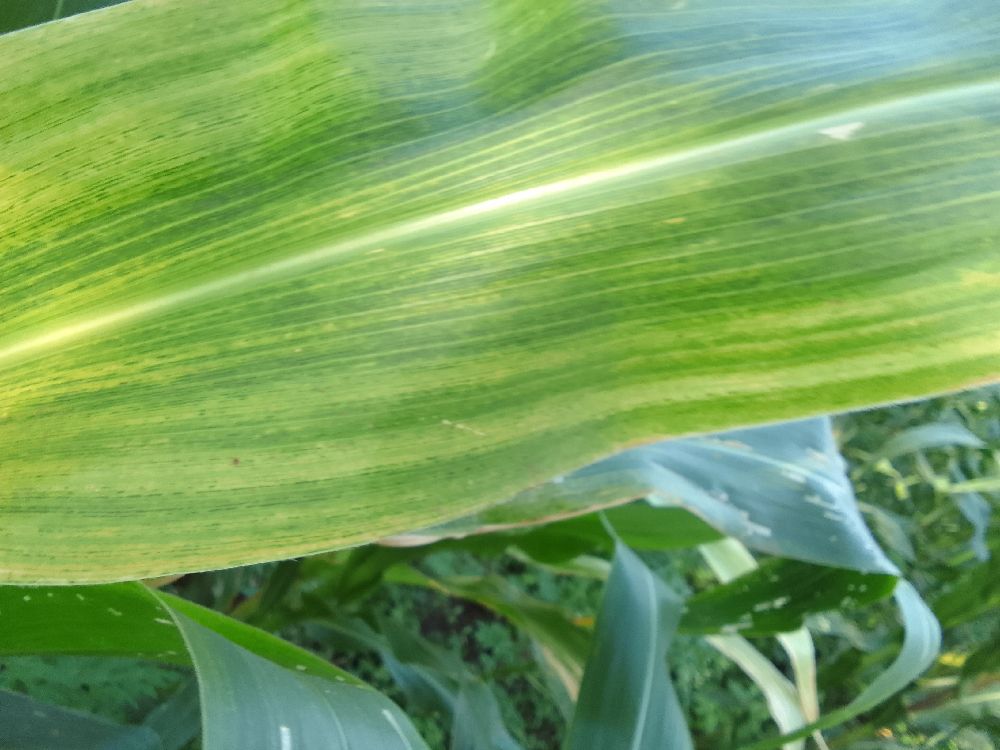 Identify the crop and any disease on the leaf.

maize, maize lethal necrosis
